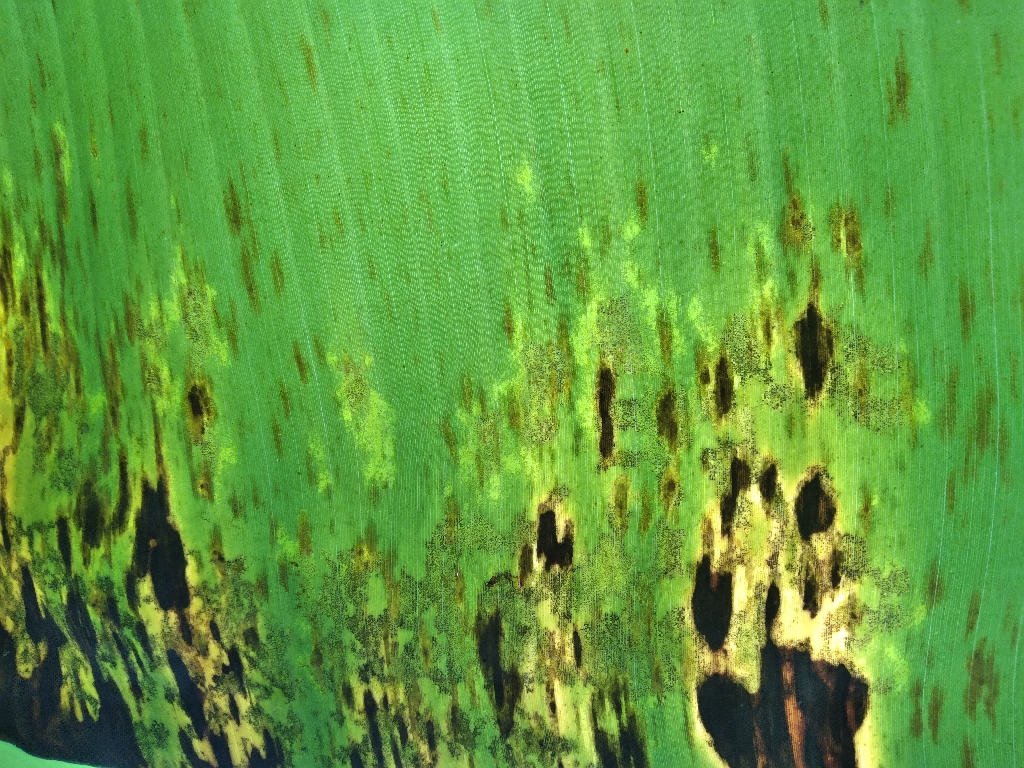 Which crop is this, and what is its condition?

banana, black sigatoka
